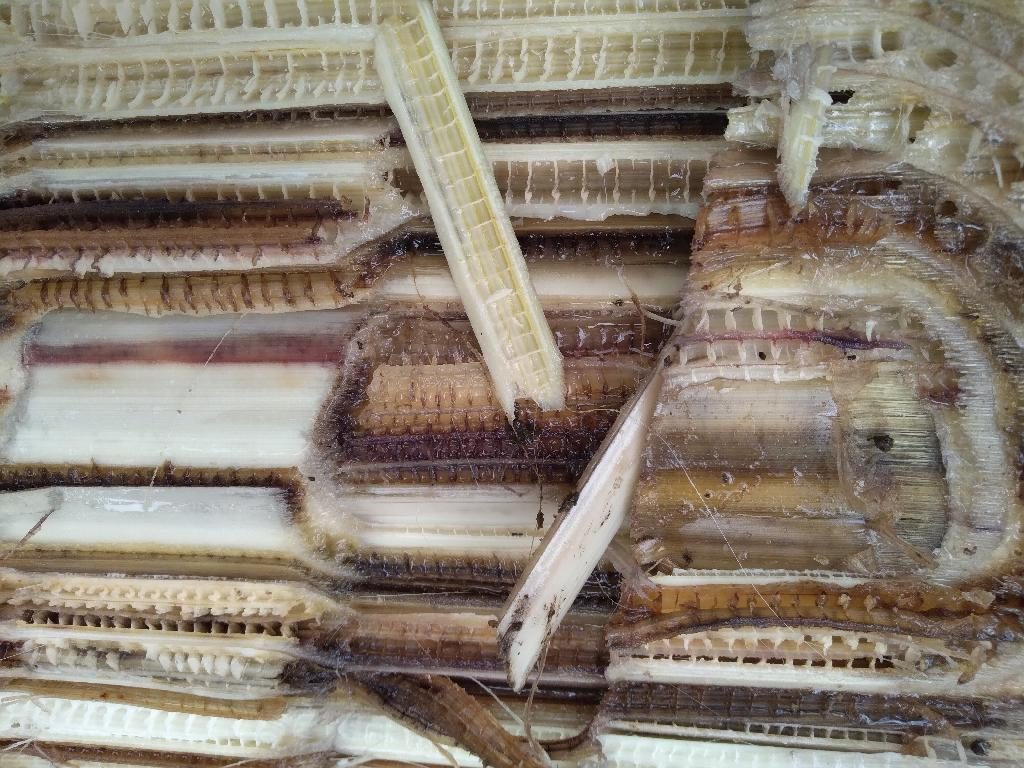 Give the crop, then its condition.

banana, fusarium wilt race 1
